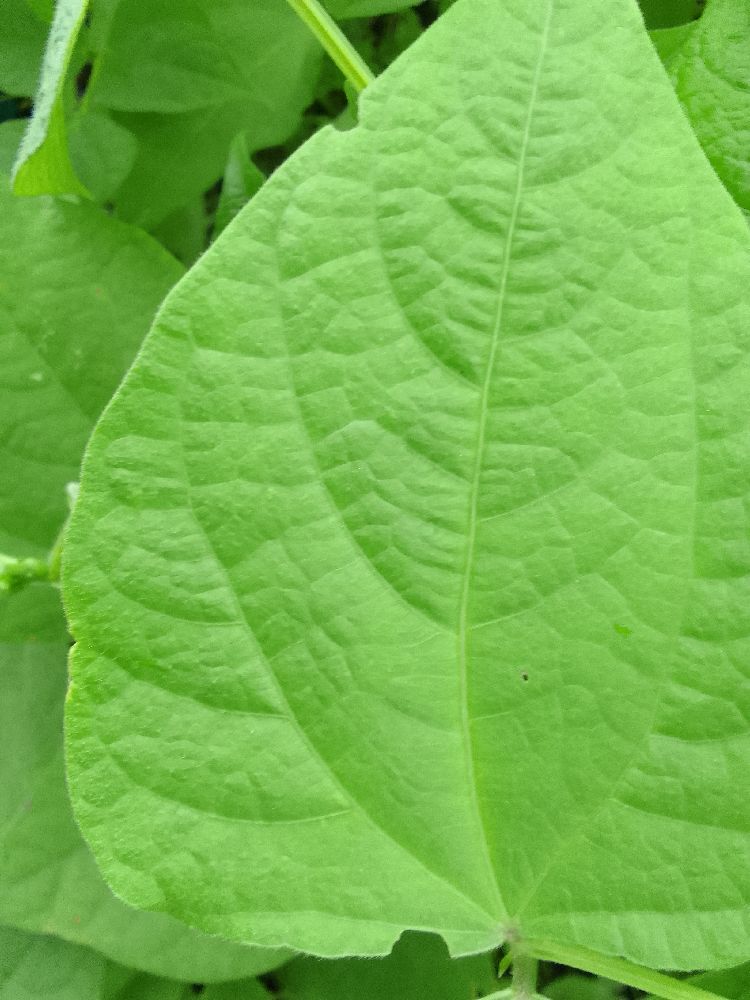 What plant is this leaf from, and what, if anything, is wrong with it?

common bean, healthy
